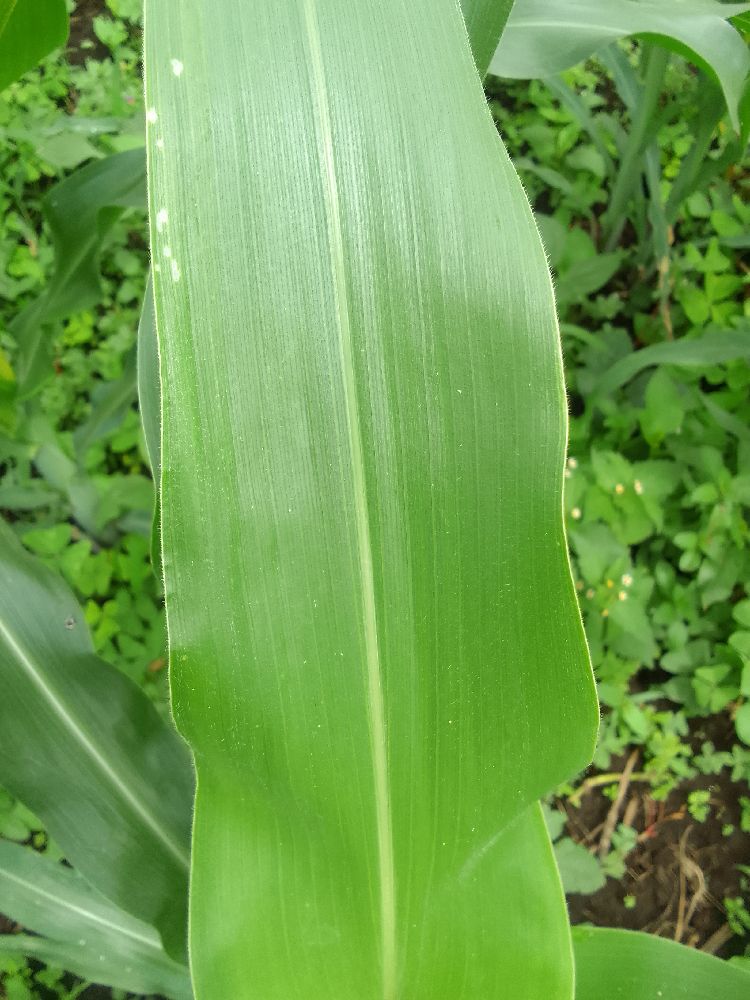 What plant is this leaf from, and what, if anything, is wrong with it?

maize, healthy
